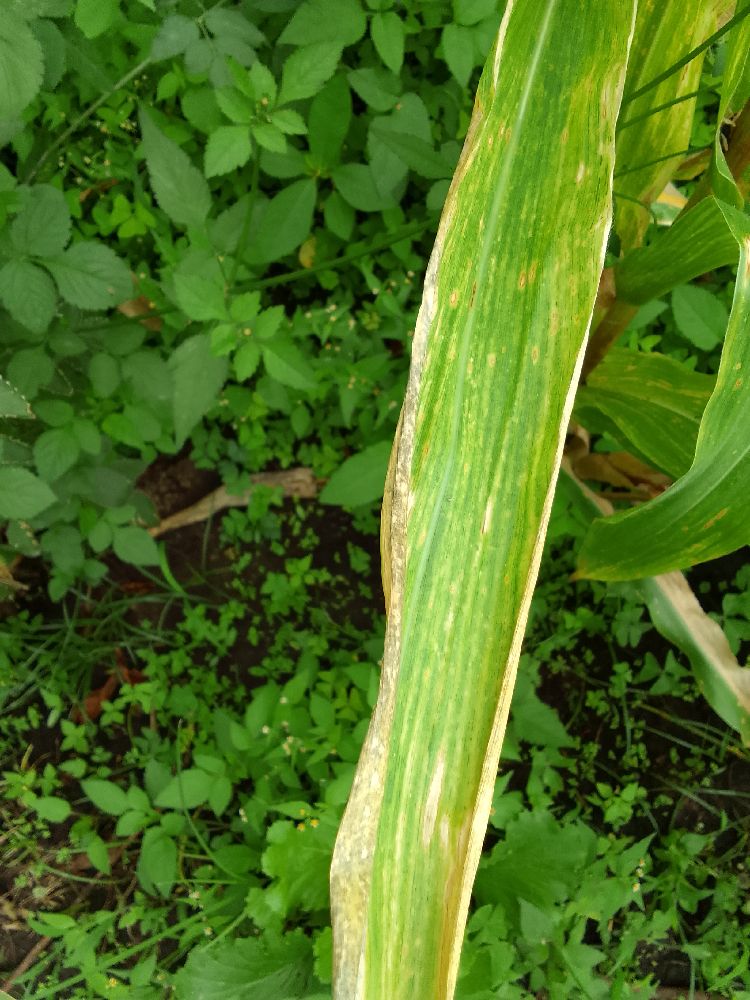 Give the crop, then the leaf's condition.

maize, maize lethal necrosis
